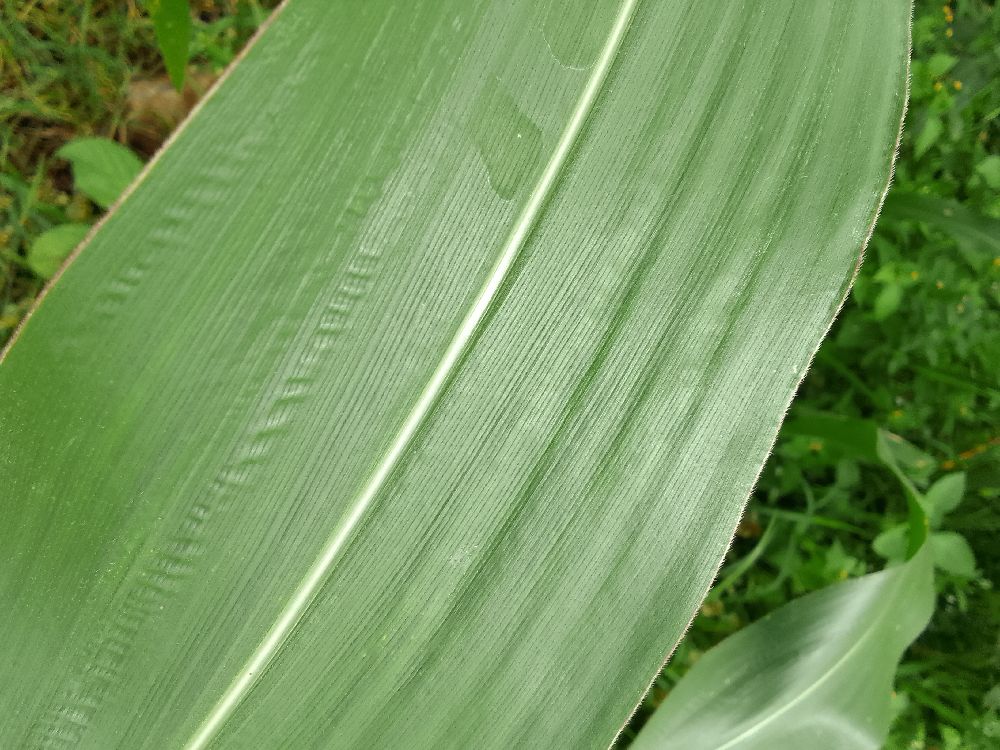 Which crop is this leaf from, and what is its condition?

maize, healthy
